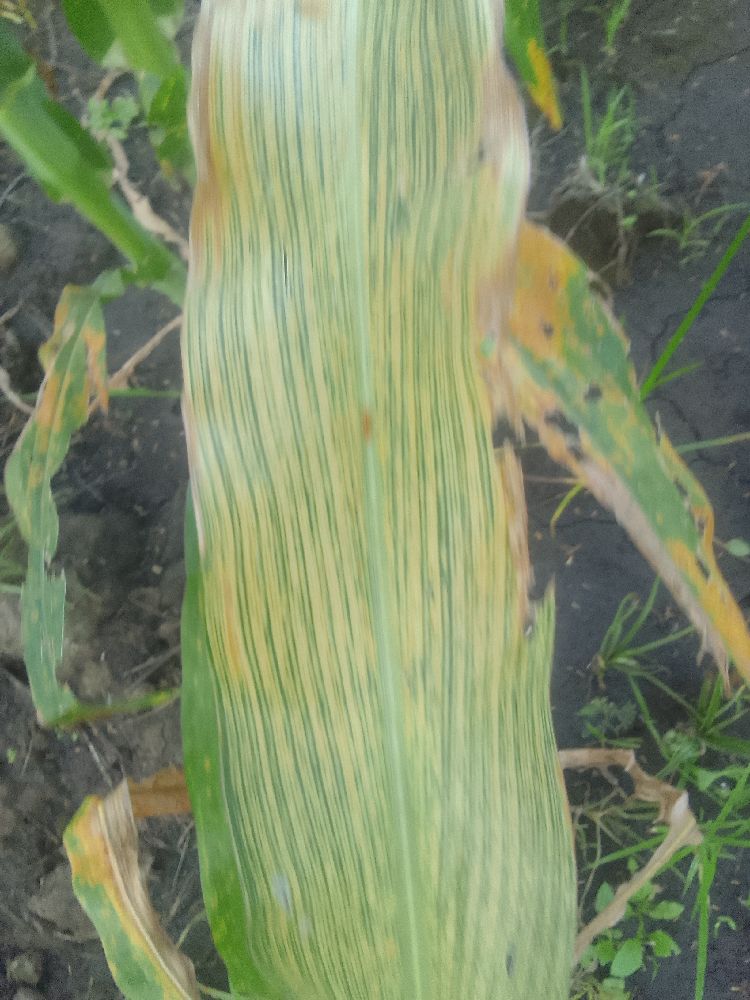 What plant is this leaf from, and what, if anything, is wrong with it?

maize, maize streak virus
